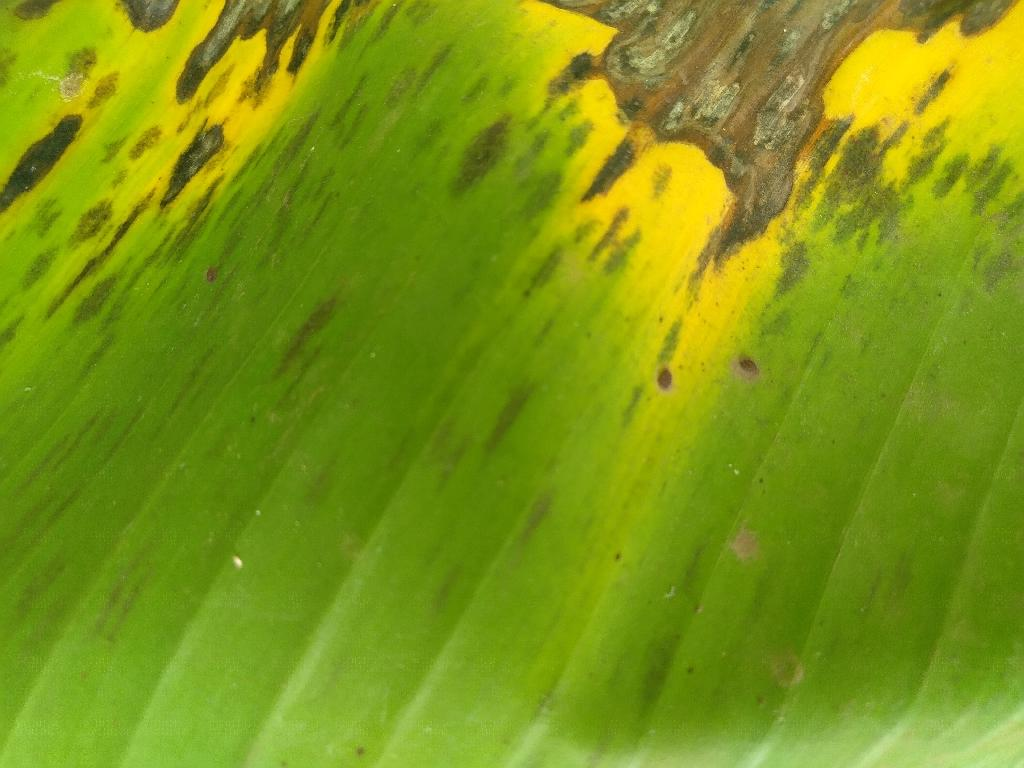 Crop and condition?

banana, black sigatoka
